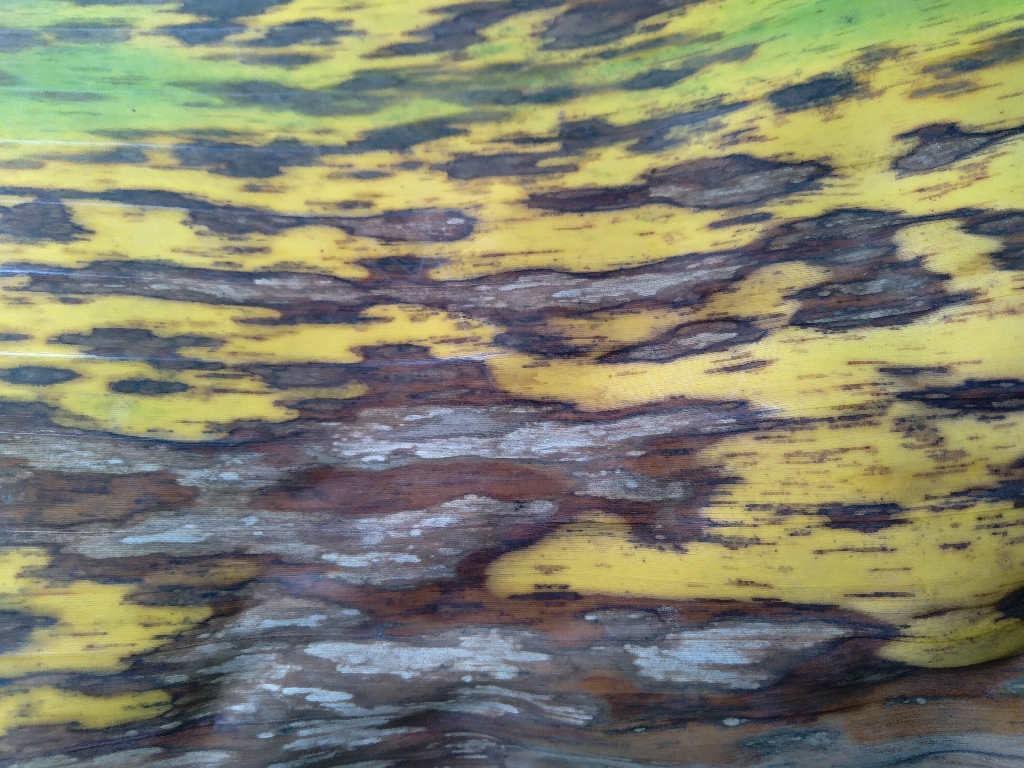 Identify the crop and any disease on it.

banana, black sigatoka
